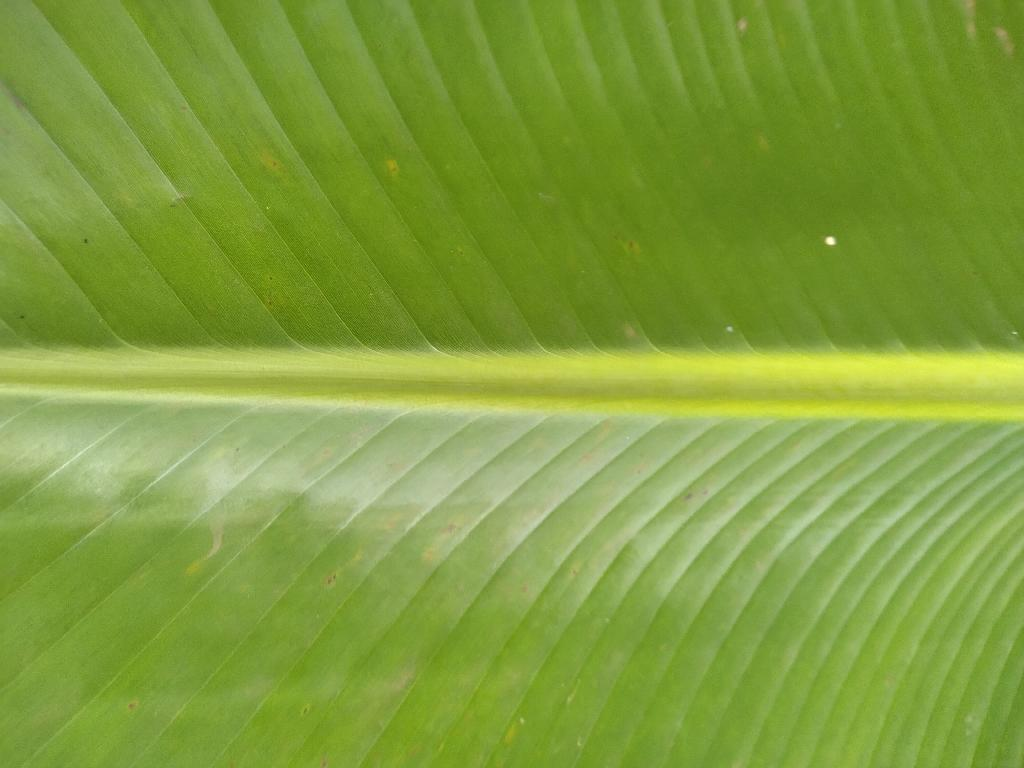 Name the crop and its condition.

banana, healthy
